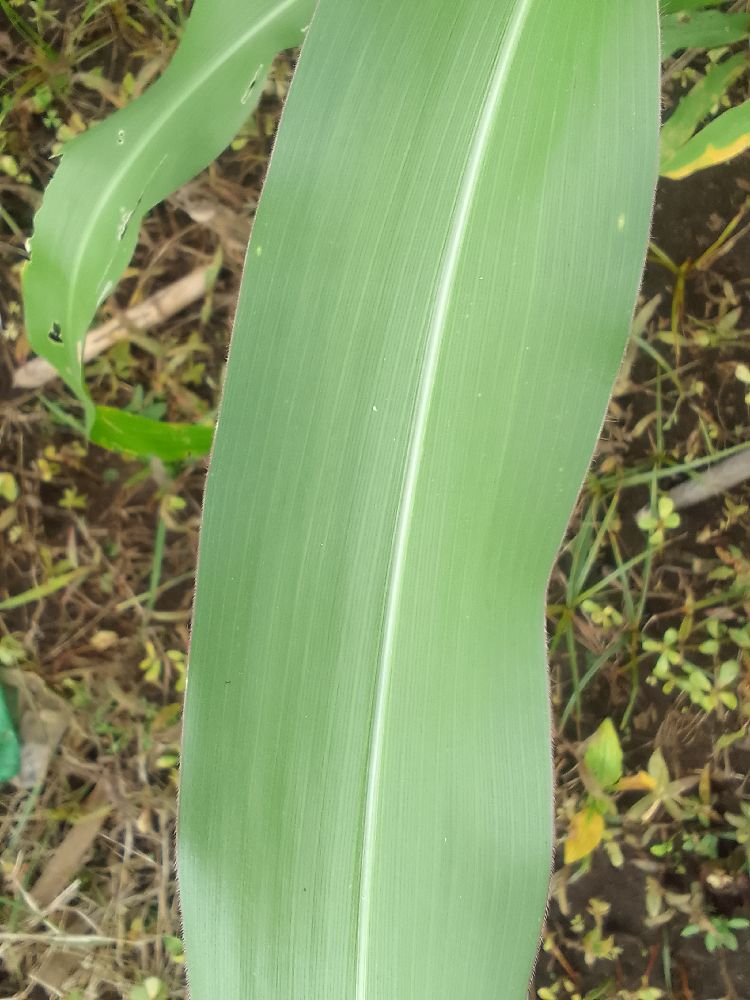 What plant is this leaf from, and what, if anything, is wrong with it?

maize, healthy
